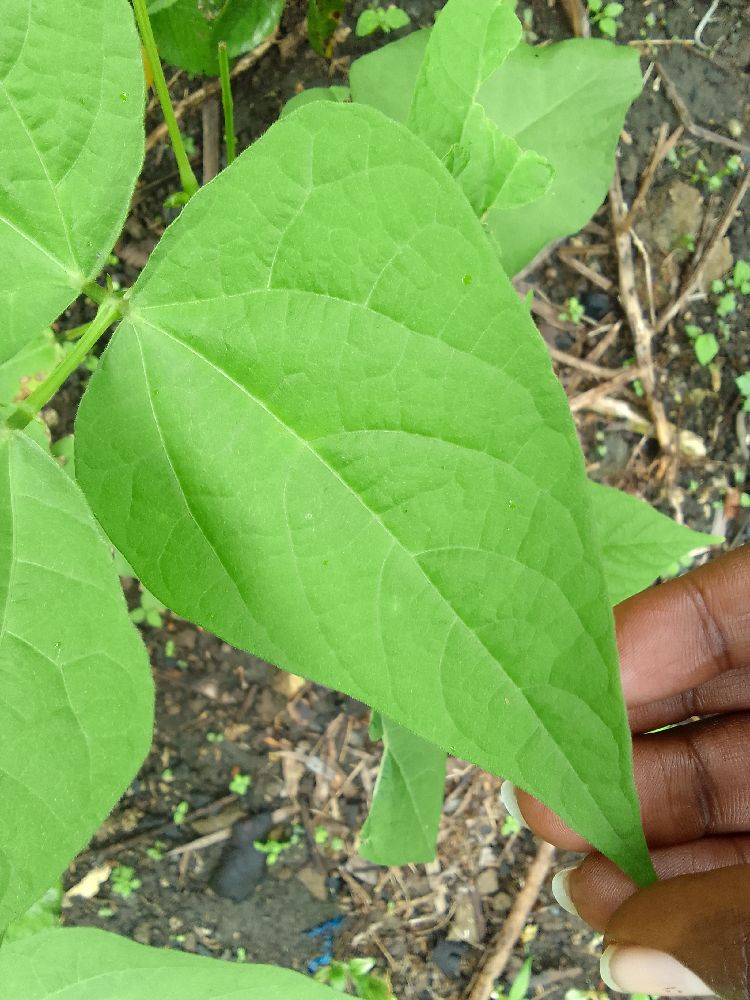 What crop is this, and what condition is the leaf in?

common bean, healthy
